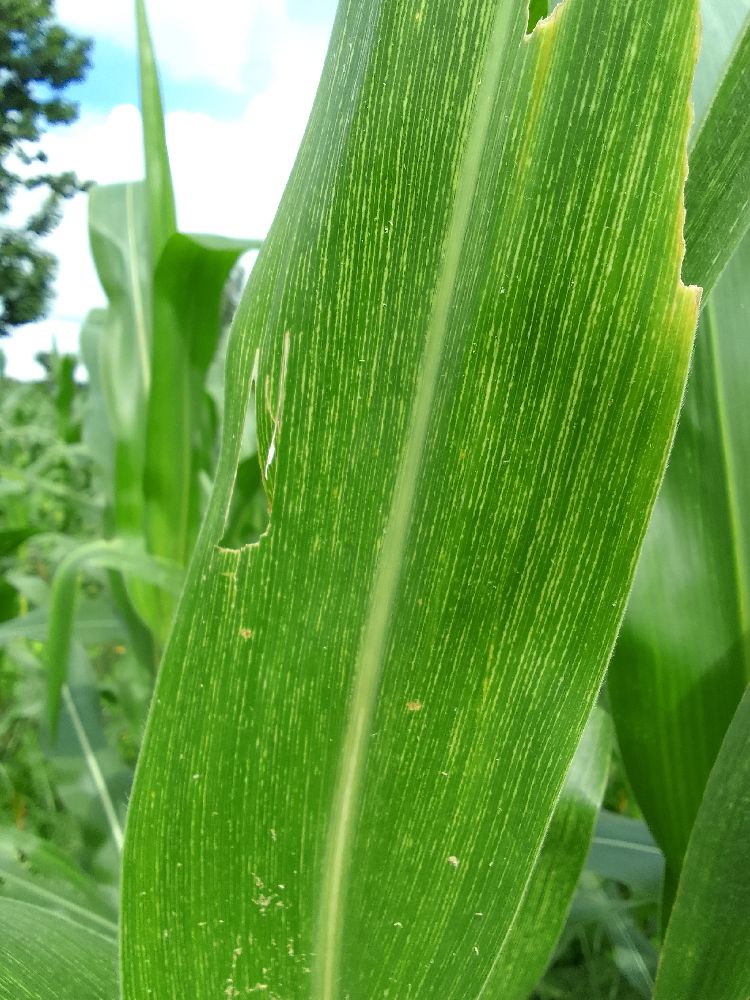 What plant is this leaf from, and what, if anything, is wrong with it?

maize, maize streak virus
